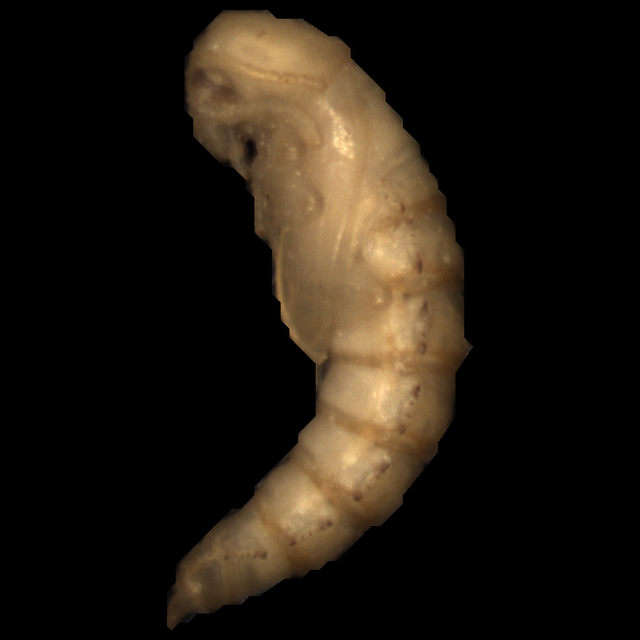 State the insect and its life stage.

mealworm pupa
